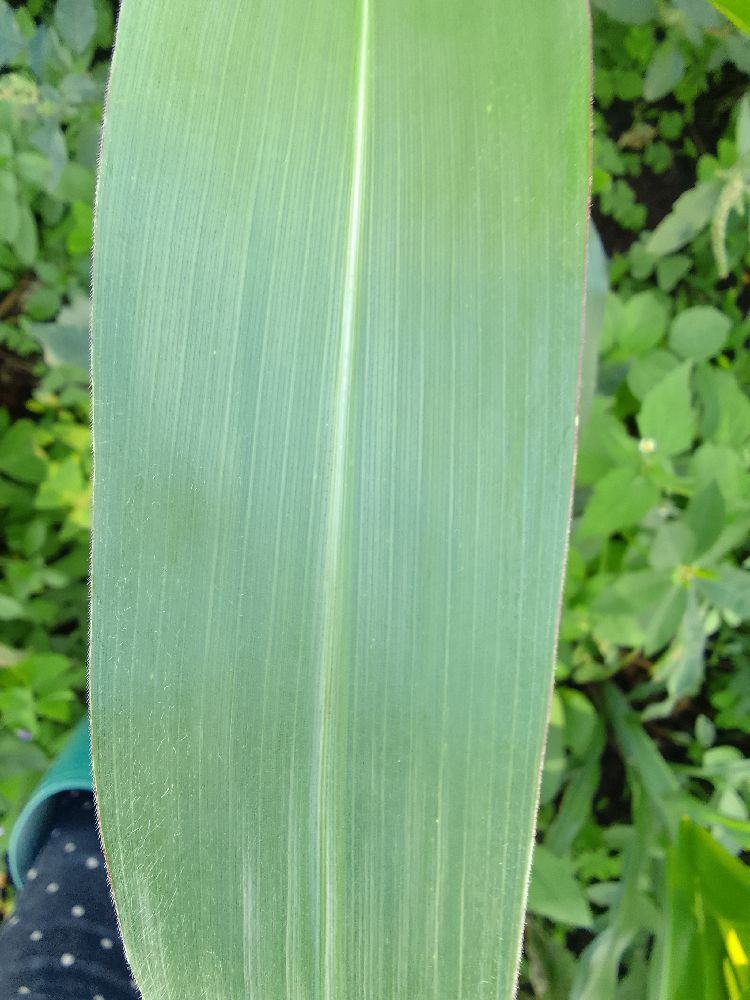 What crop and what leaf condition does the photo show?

common bean, healthy
